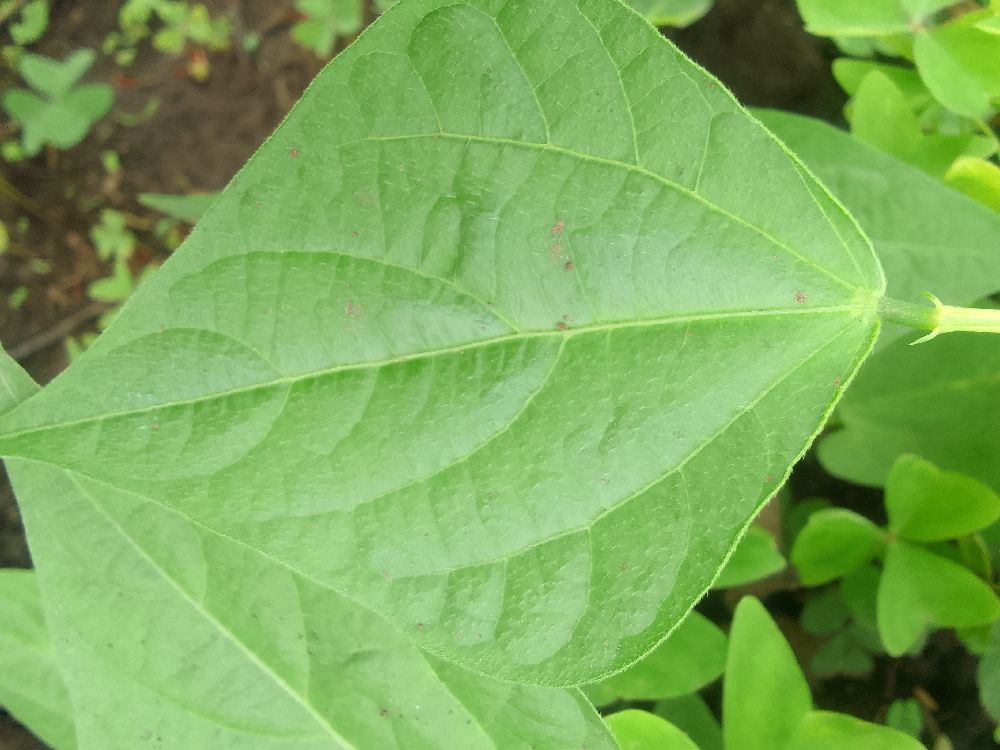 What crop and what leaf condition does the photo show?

common bean, healthy
